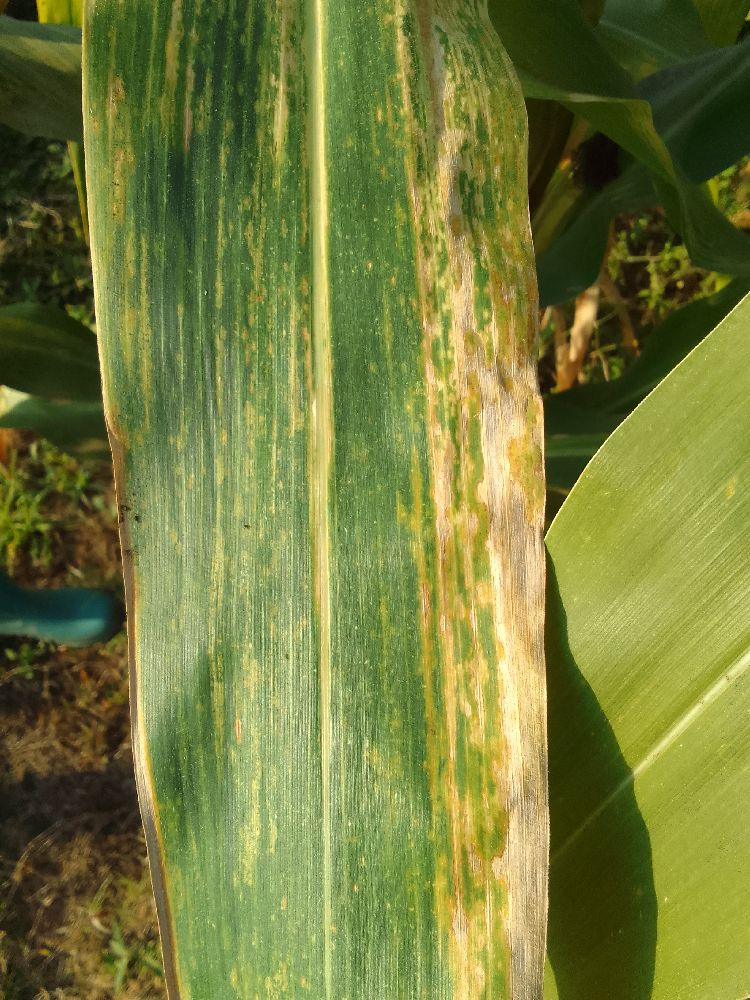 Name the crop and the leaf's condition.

maize, maize lethal necrosis
